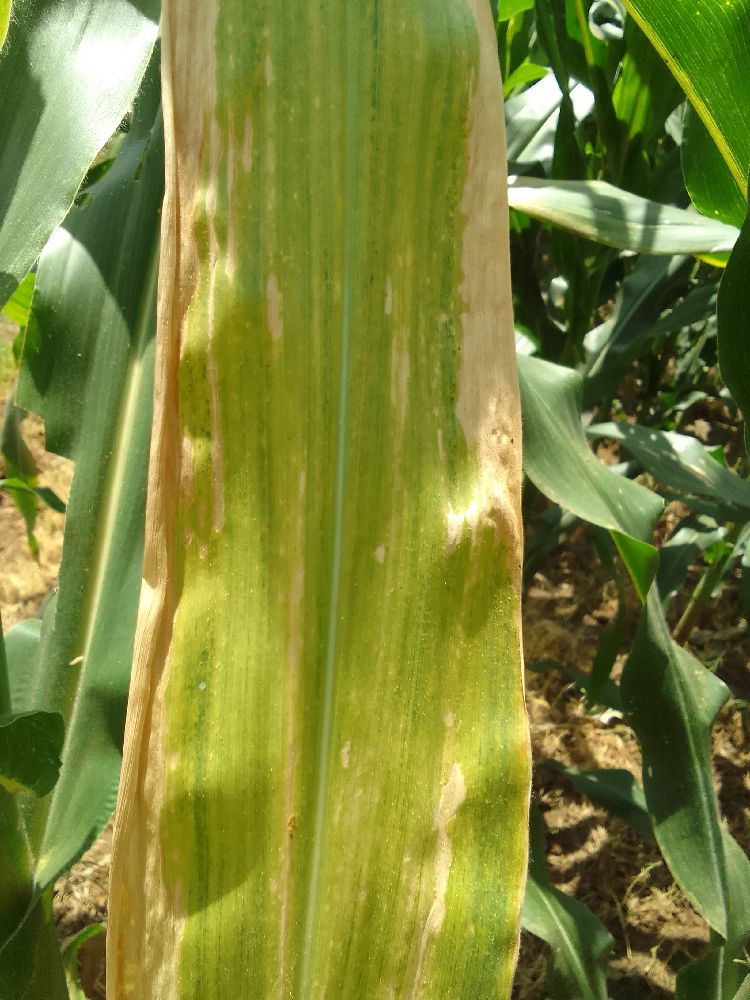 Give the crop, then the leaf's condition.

maize, maize lethal necrosis
